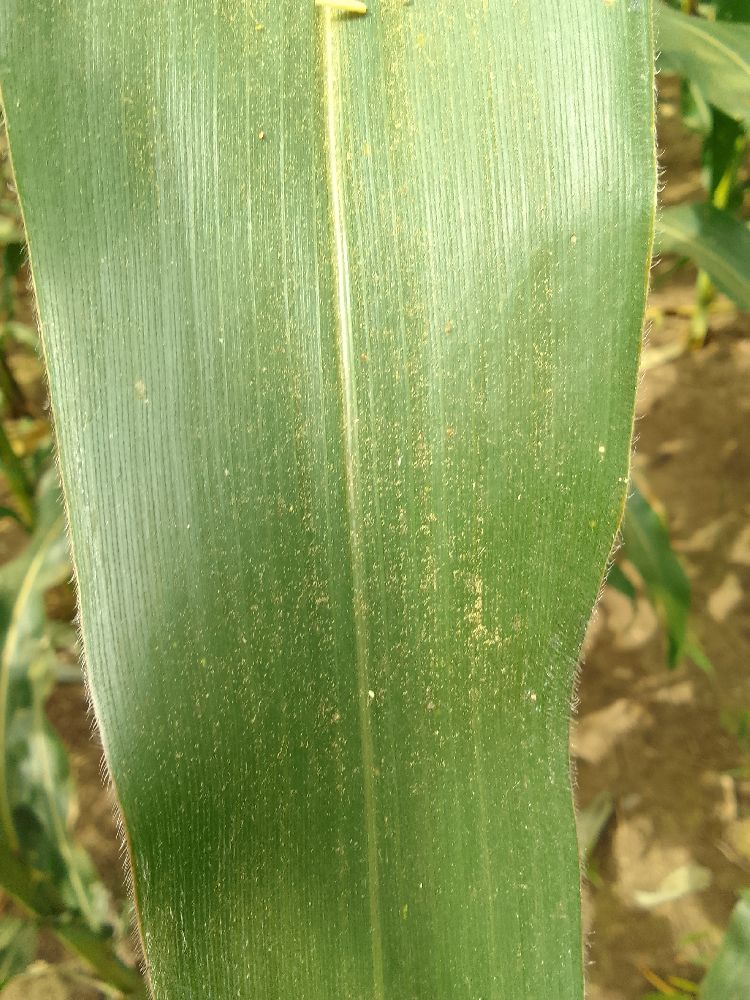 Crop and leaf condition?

maize, healthy
